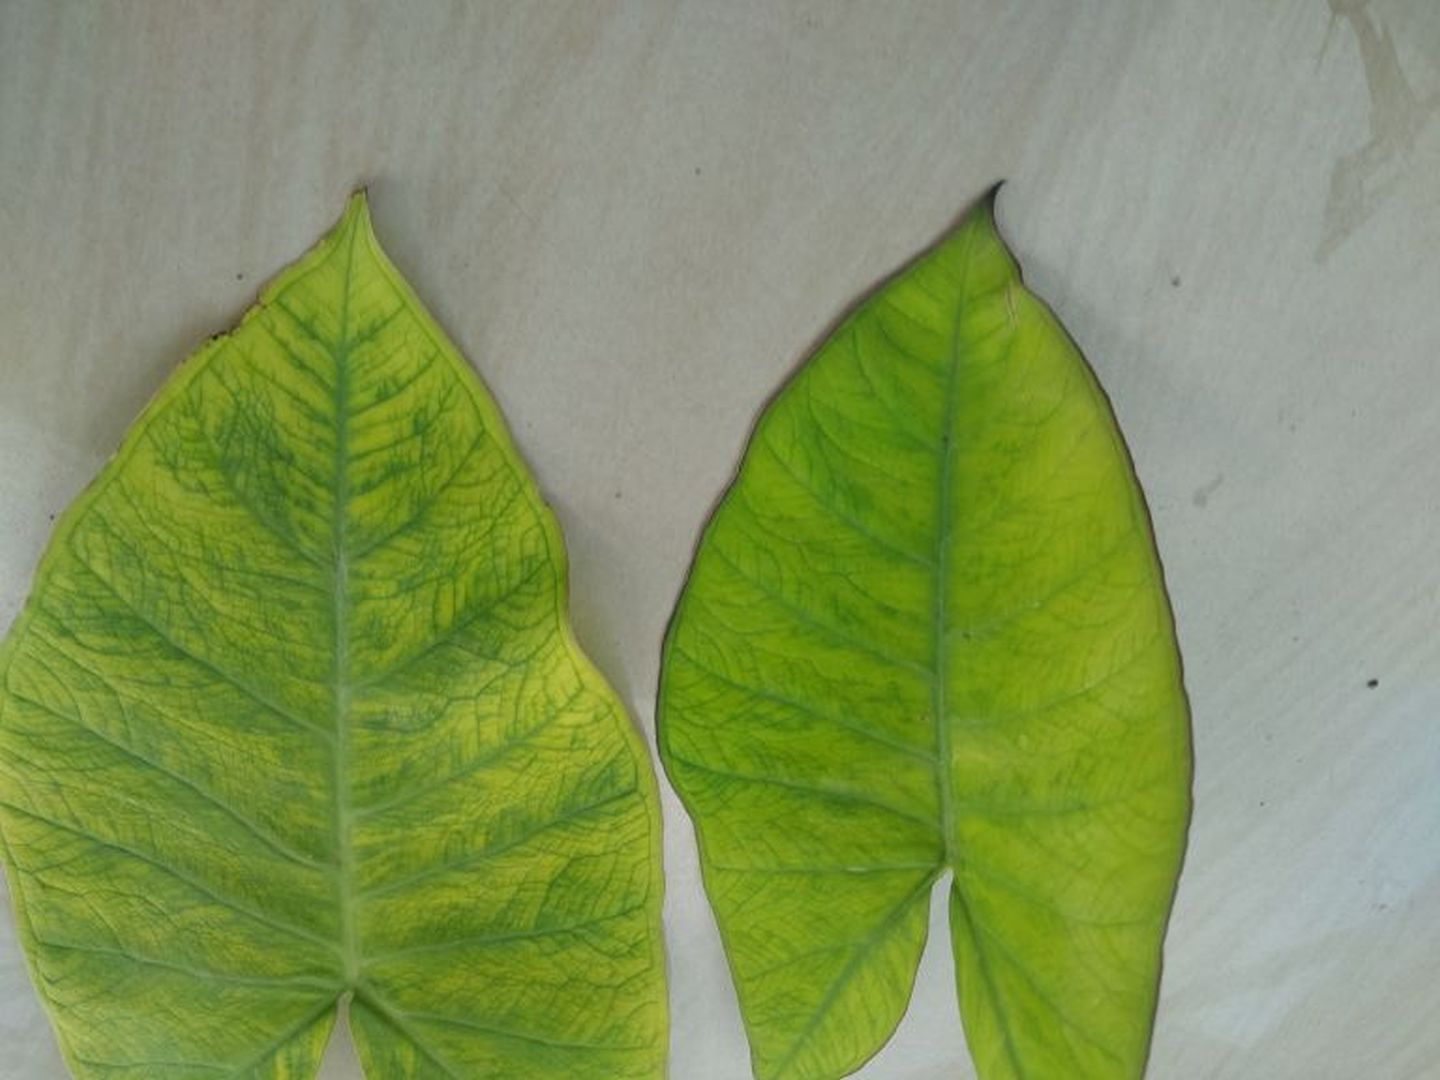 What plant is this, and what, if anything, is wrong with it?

taro, mosaic
